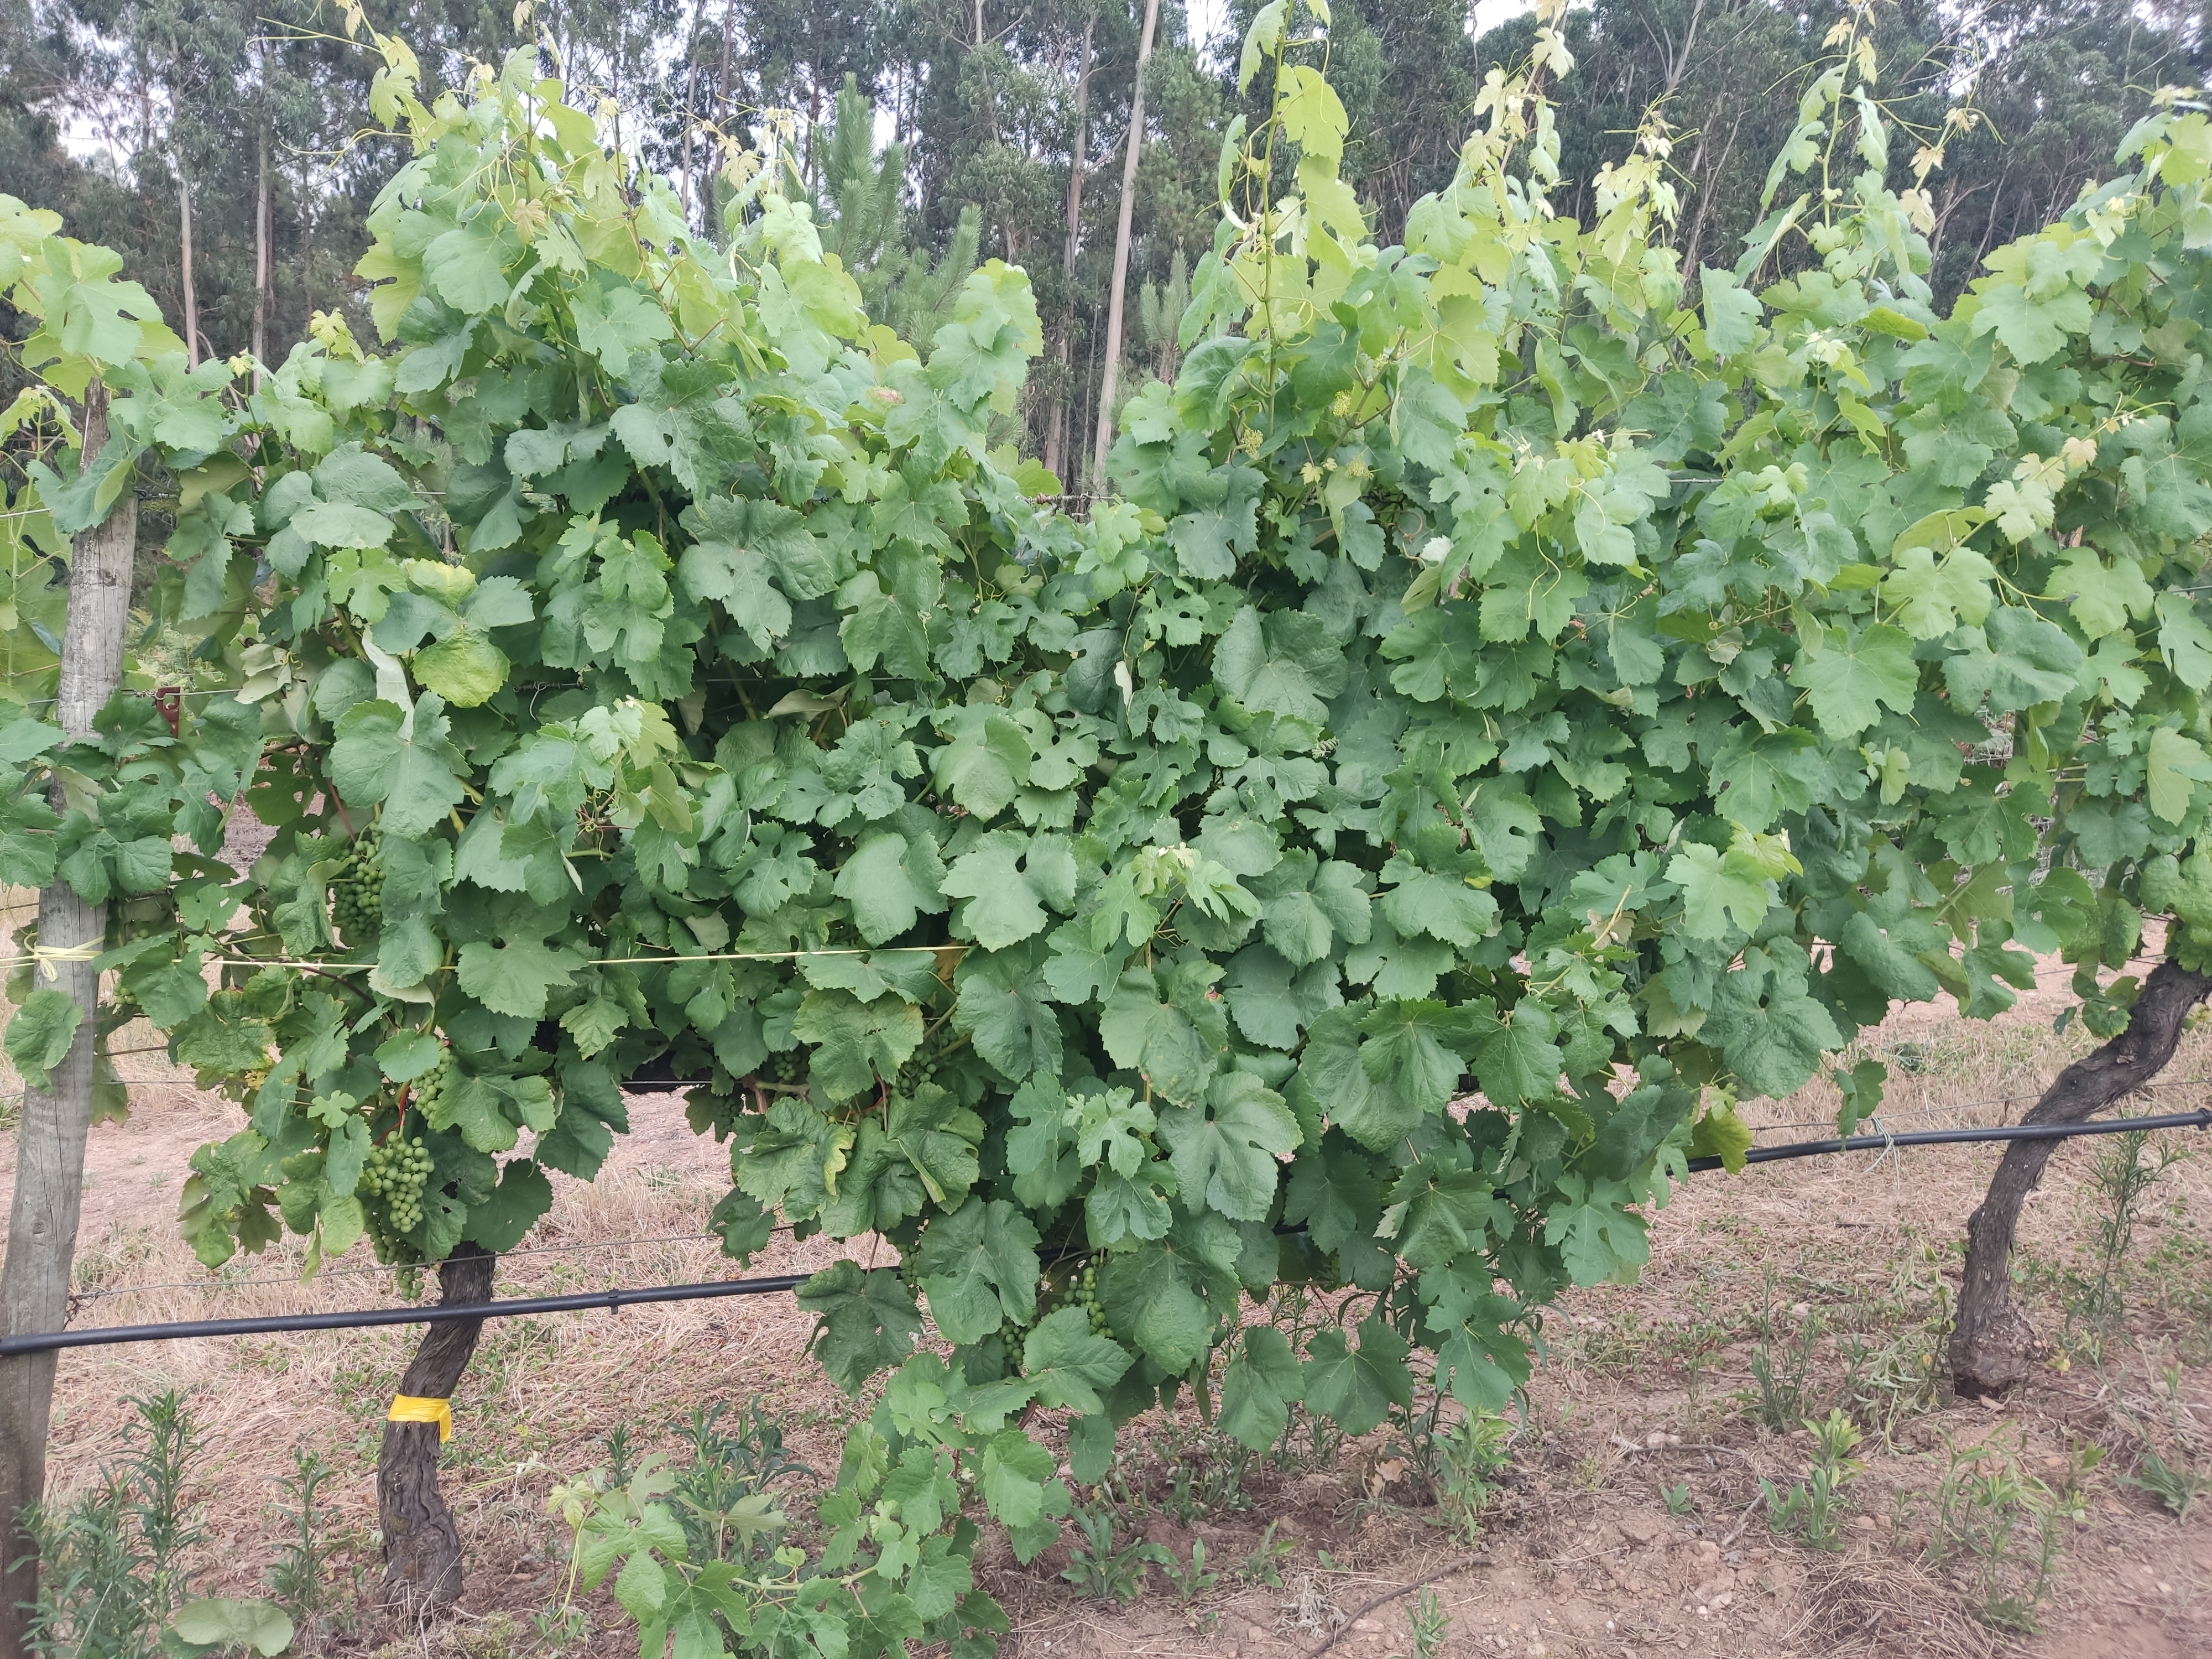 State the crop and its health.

grapevine, not affected by esca disease
